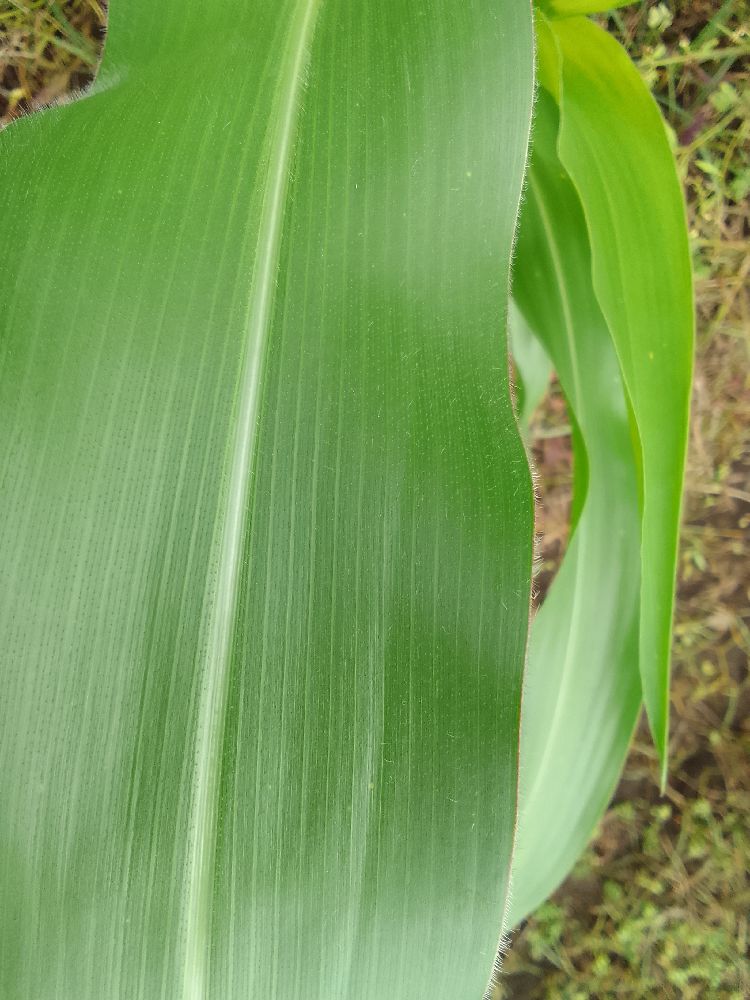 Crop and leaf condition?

maize, healthy
